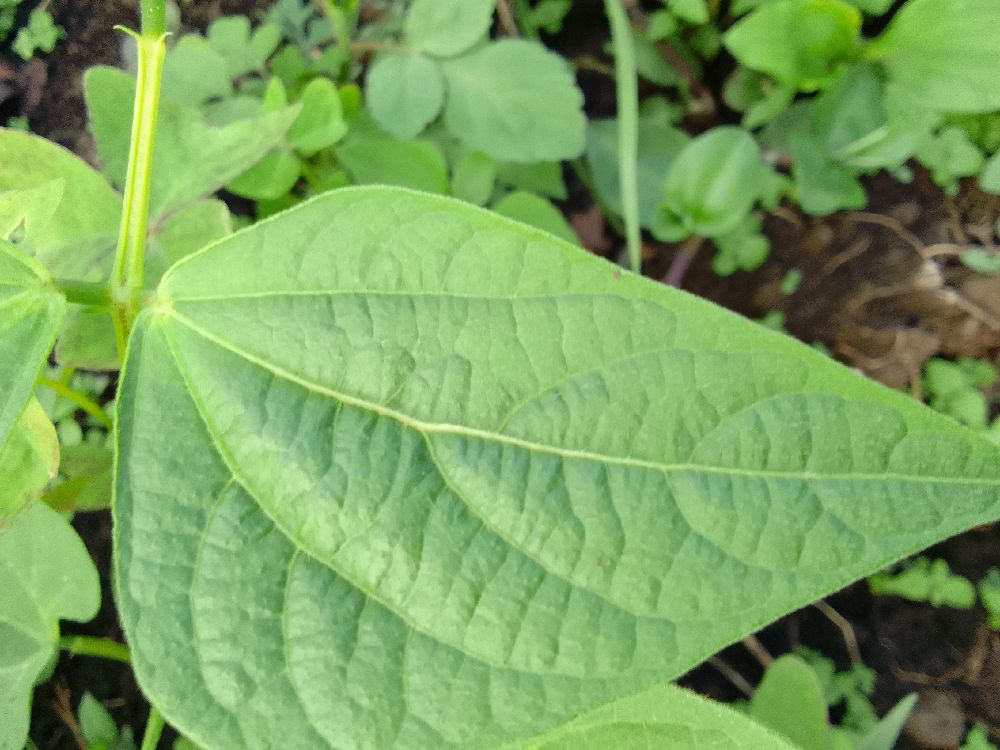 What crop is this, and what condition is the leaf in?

common bean, healthy
